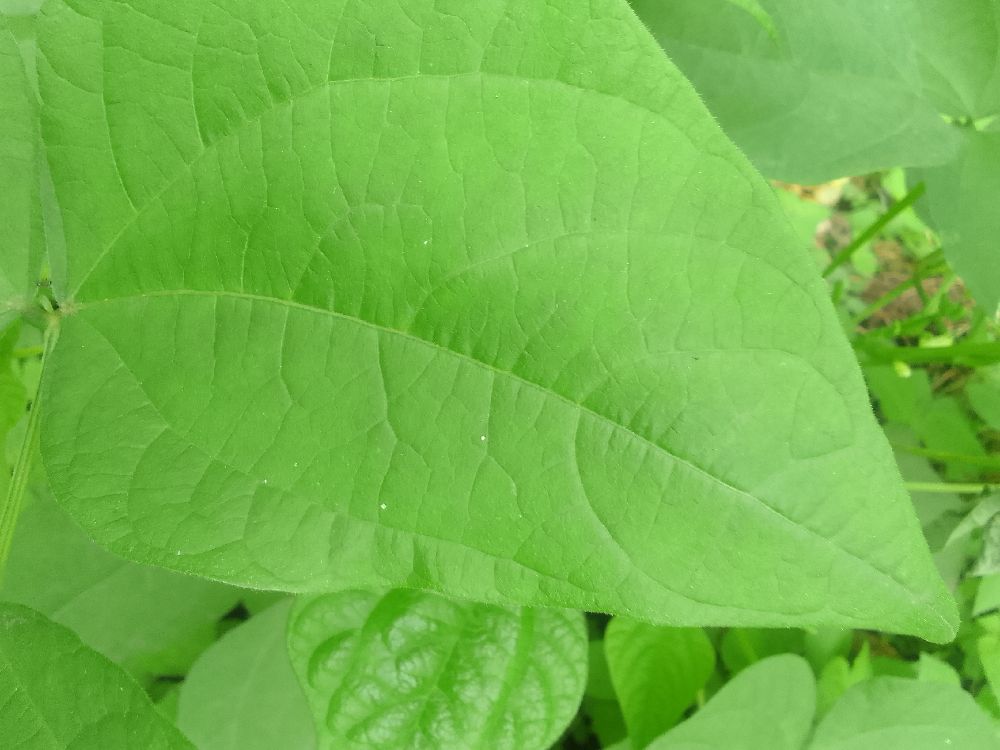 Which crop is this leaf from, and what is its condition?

common bean, healthy
